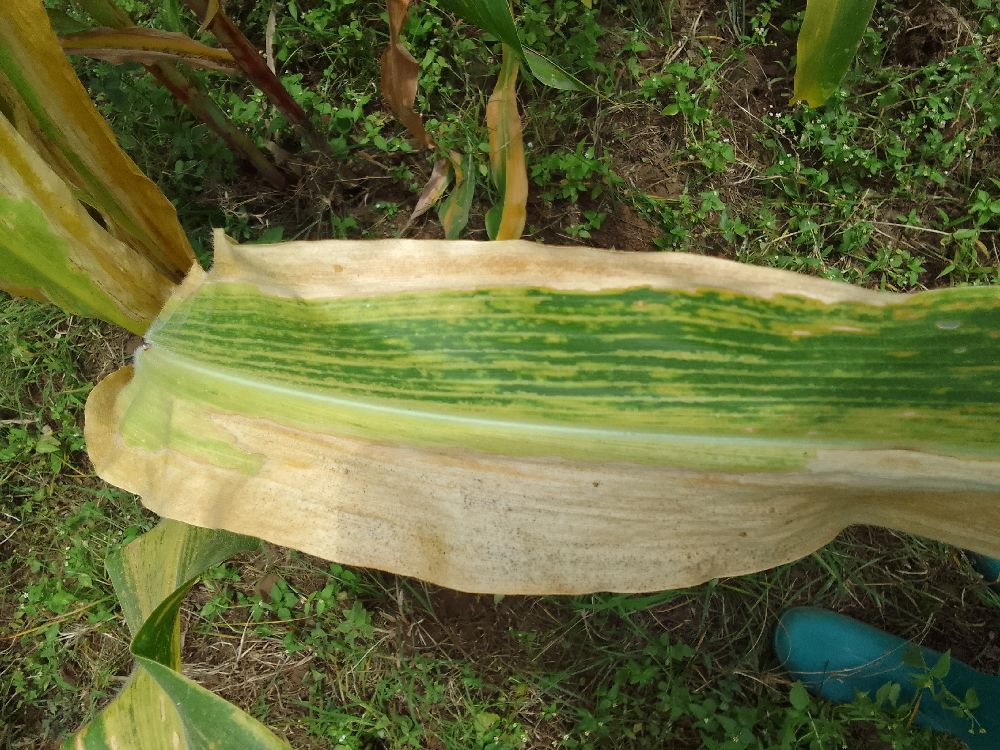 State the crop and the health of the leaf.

maize, maize lethal necrosis
